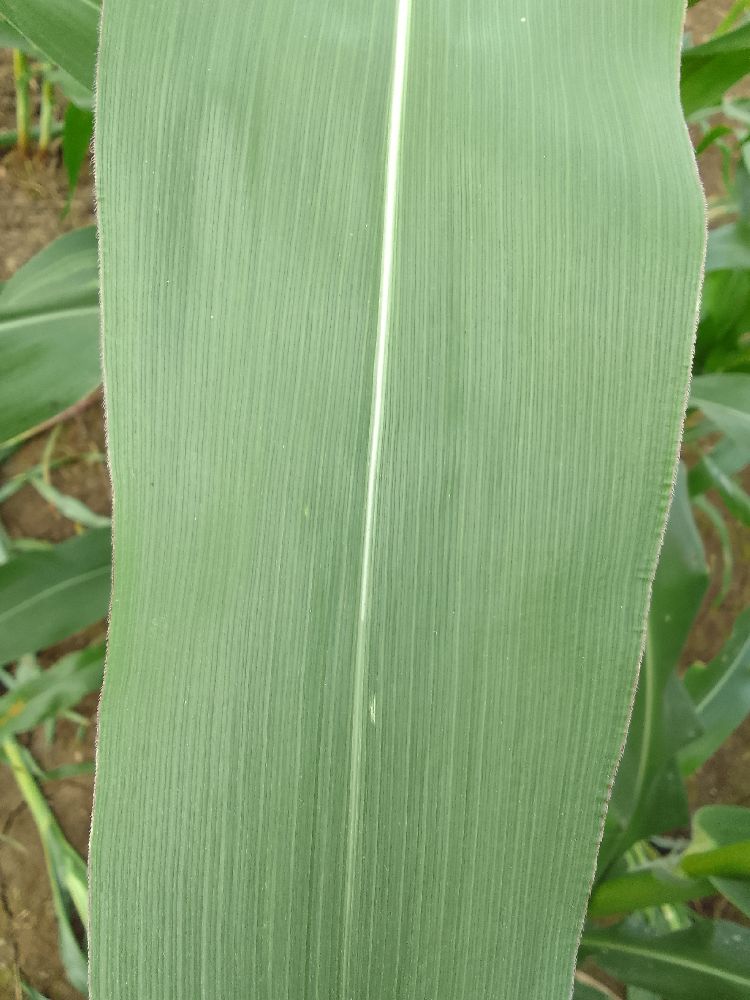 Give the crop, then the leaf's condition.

maize, healthy
